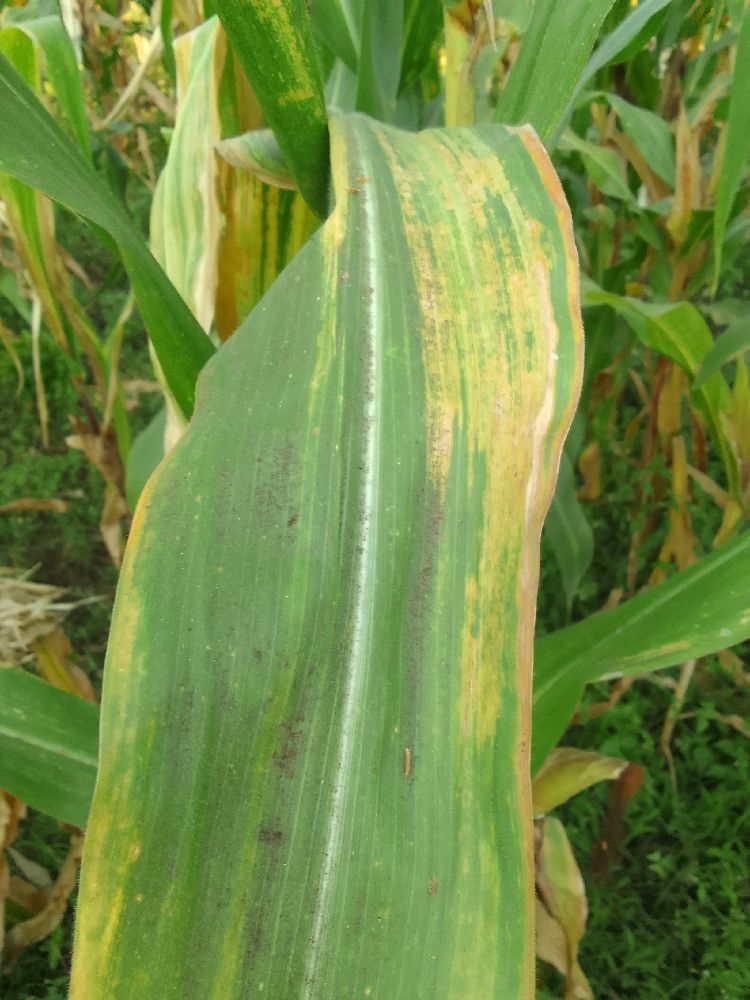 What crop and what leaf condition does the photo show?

maize, maize lethal necrosis
